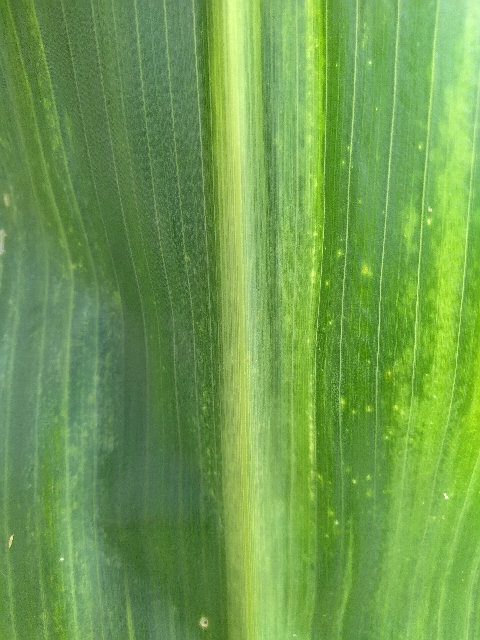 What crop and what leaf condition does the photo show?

maize, maize lethal necrosis
